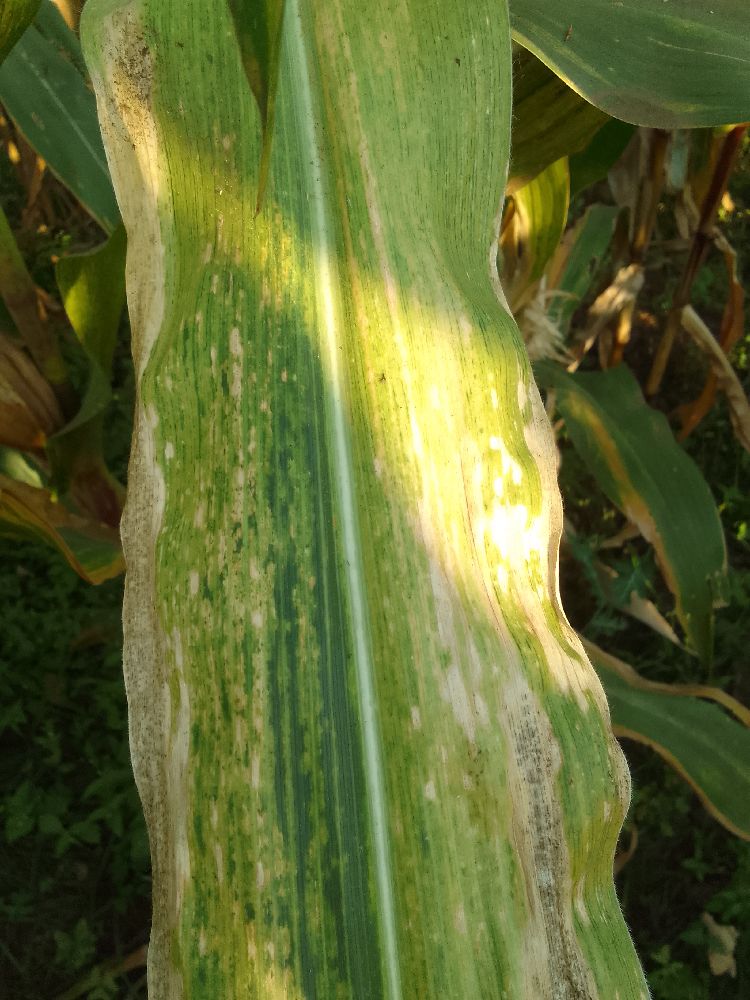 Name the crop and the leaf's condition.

maize, maize lethal necrosis
